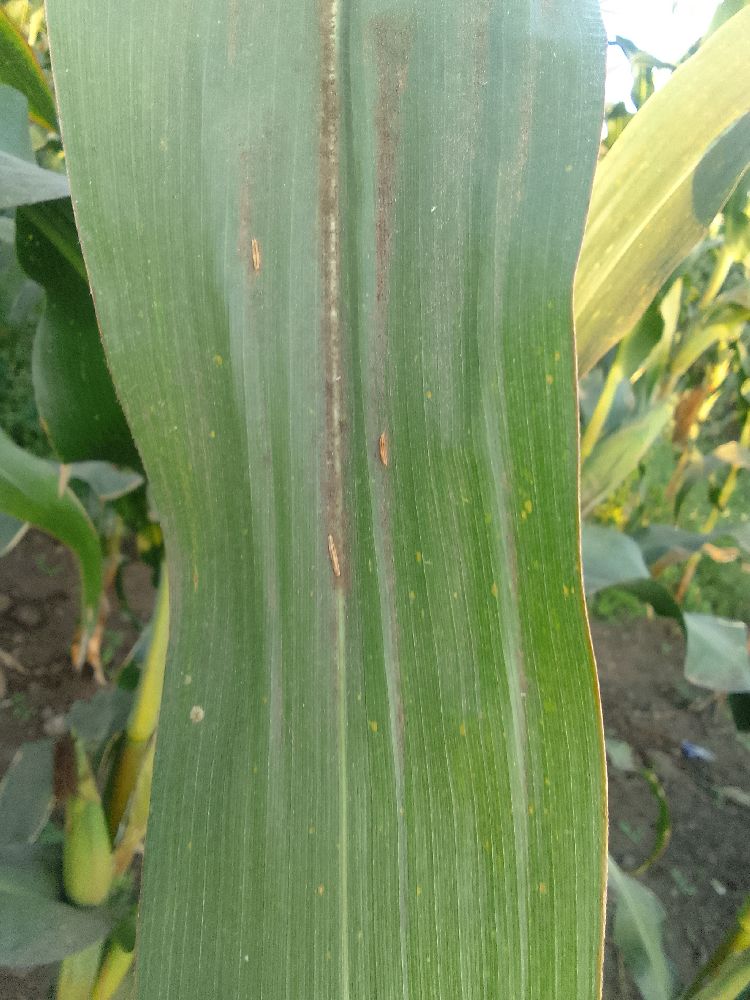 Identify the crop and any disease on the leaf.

maize, healthy
